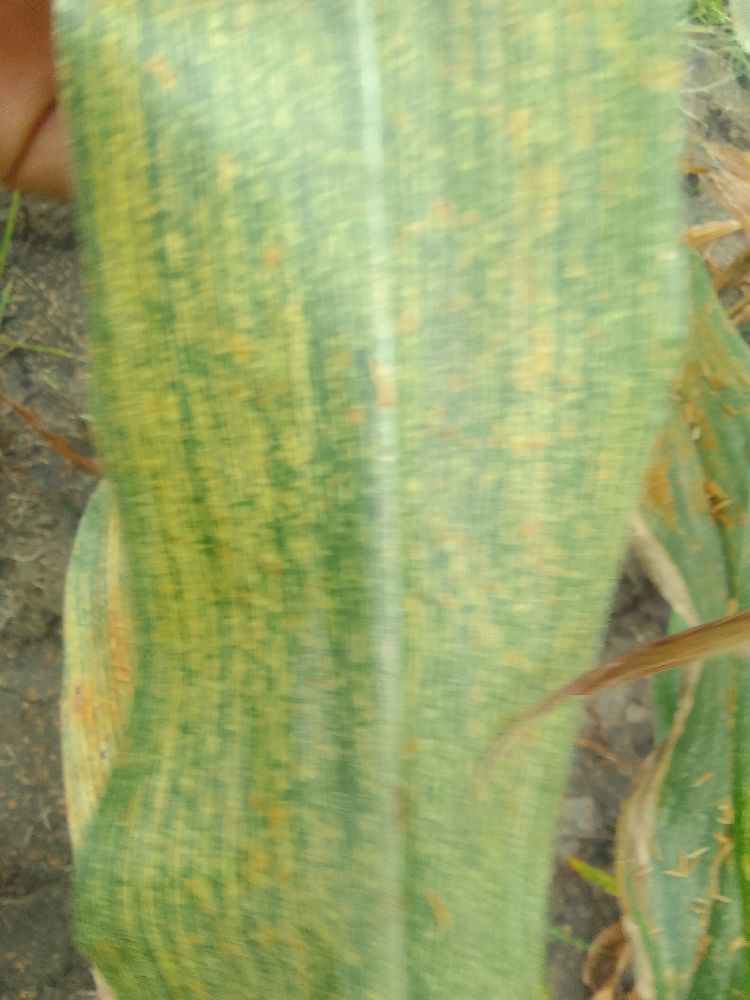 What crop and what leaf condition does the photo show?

maize, maize streak virus
